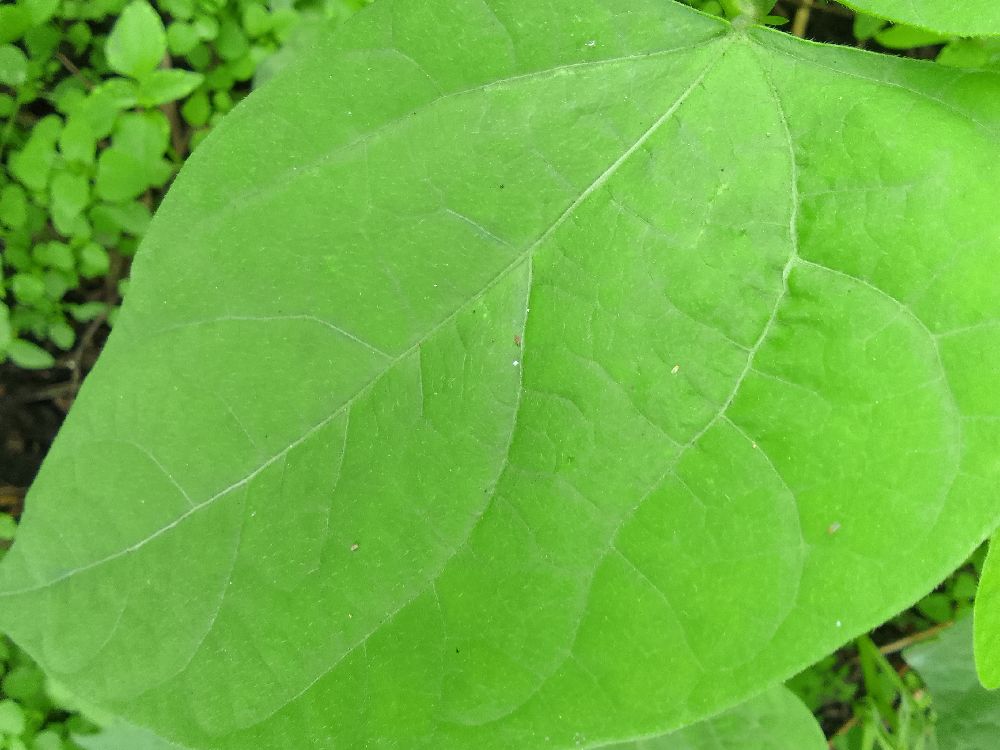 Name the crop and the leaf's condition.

common bean, healthy
